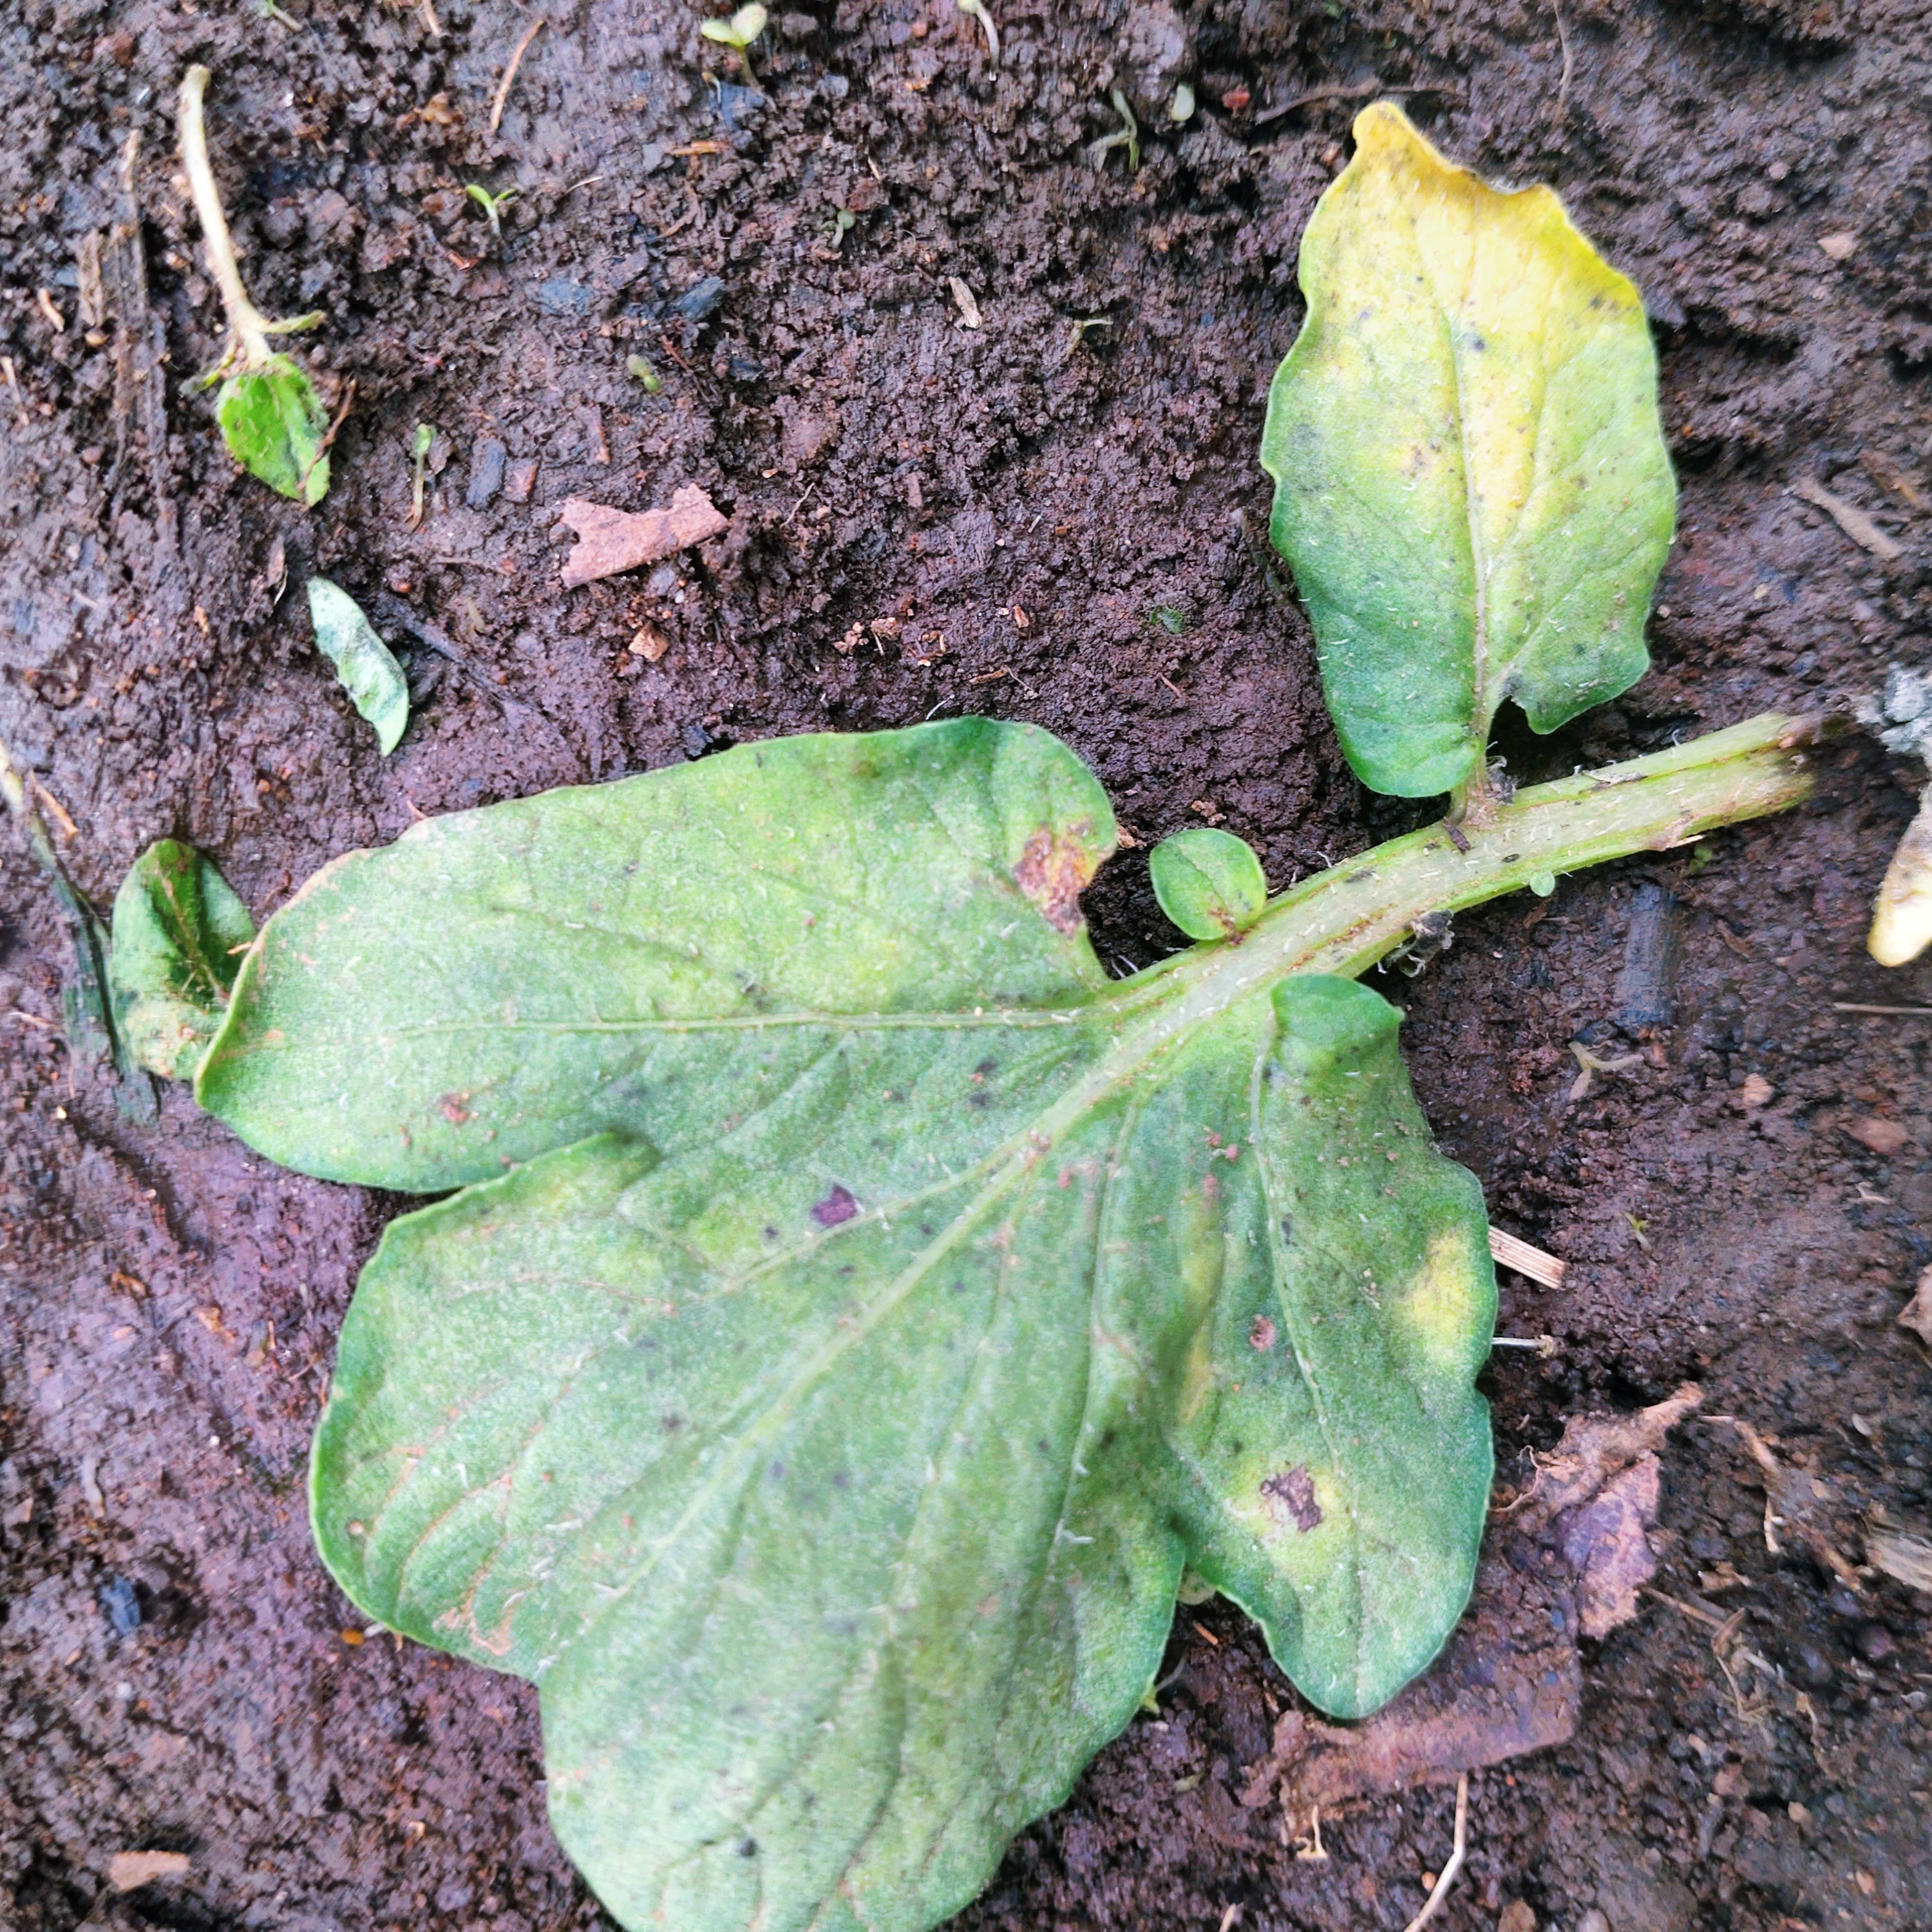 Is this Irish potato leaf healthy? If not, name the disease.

late blight
